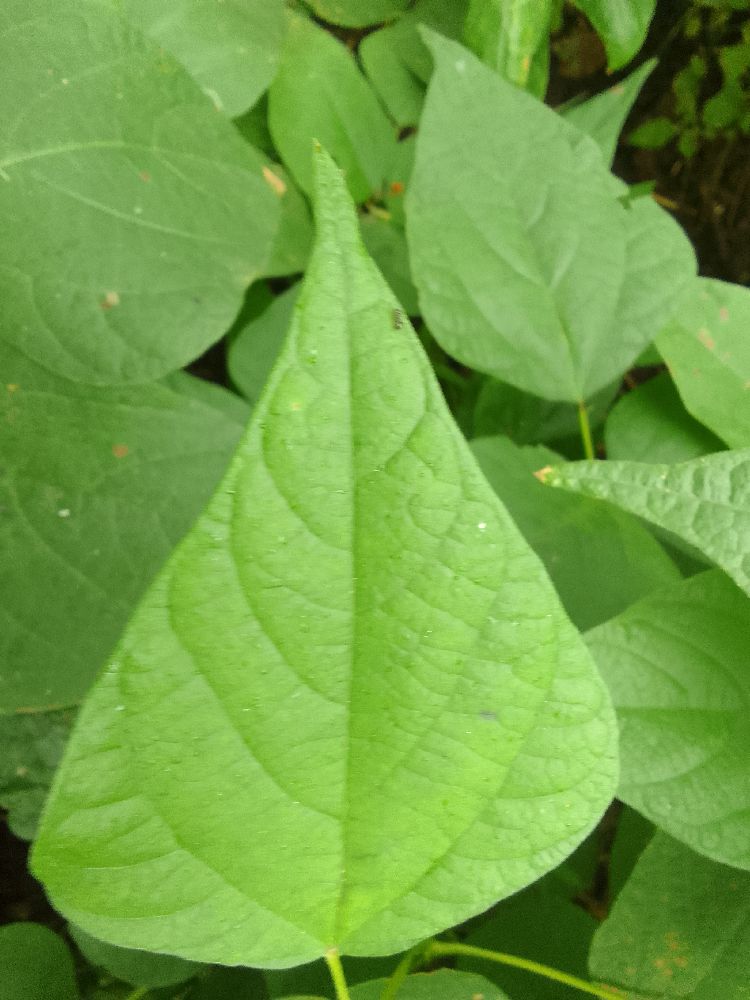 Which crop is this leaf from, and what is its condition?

common bean, healthy
